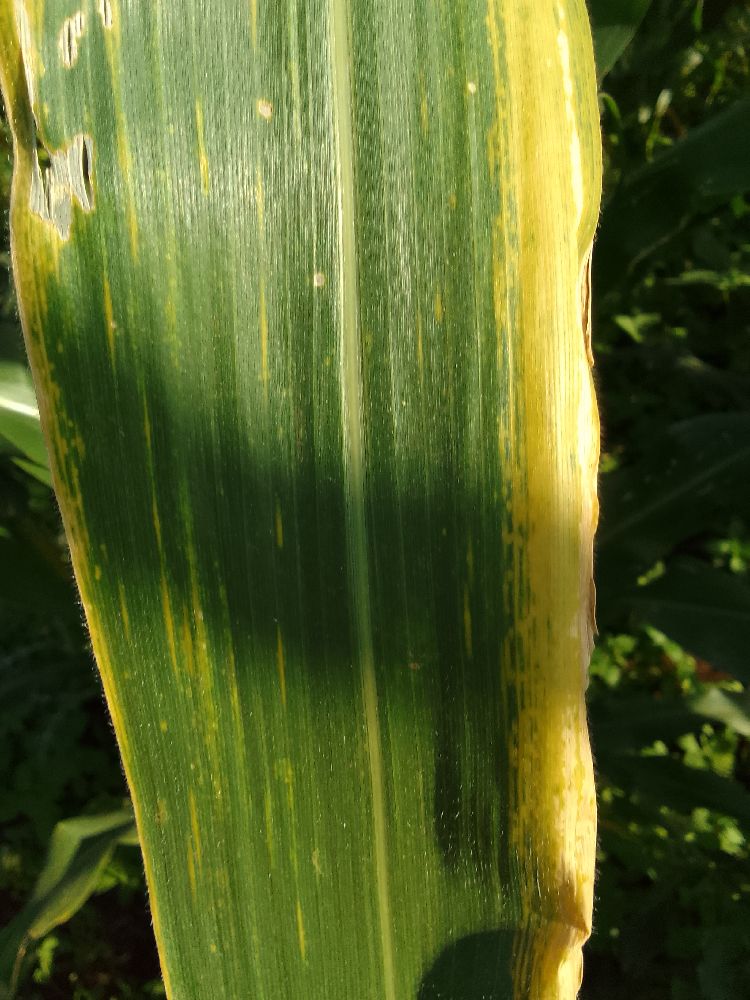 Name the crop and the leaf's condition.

maize, maize lethal necrosis
